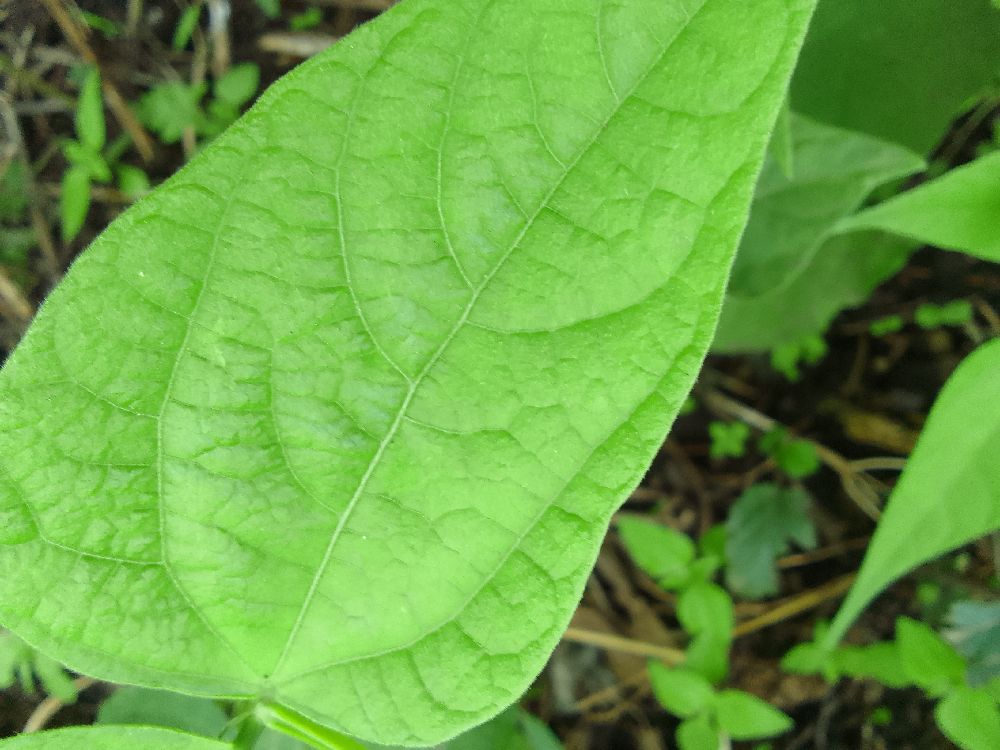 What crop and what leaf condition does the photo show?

common bean, healthy
